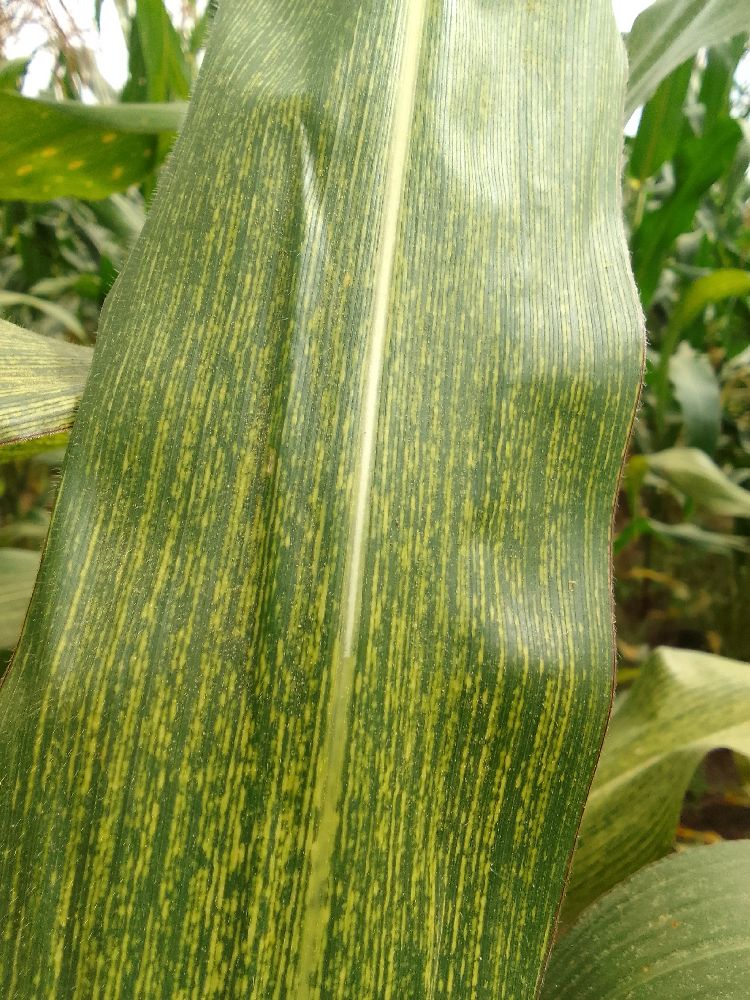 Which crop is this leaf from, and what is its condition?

maize, maize streak virus
